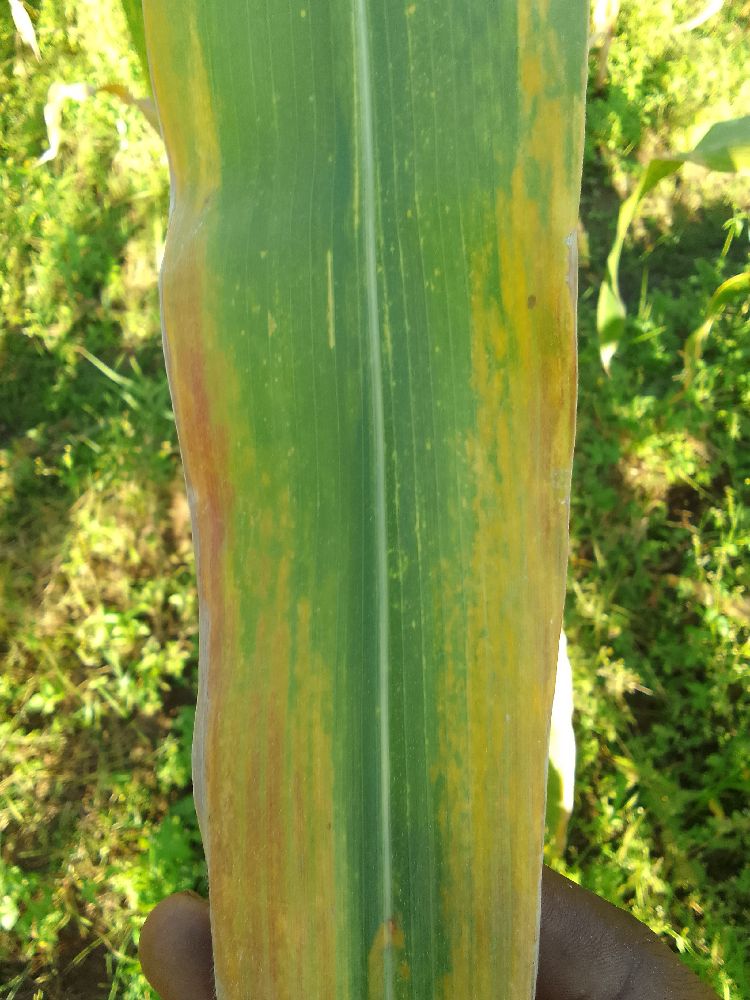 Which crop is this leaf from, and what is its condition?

maize, maize lethal necrosis
